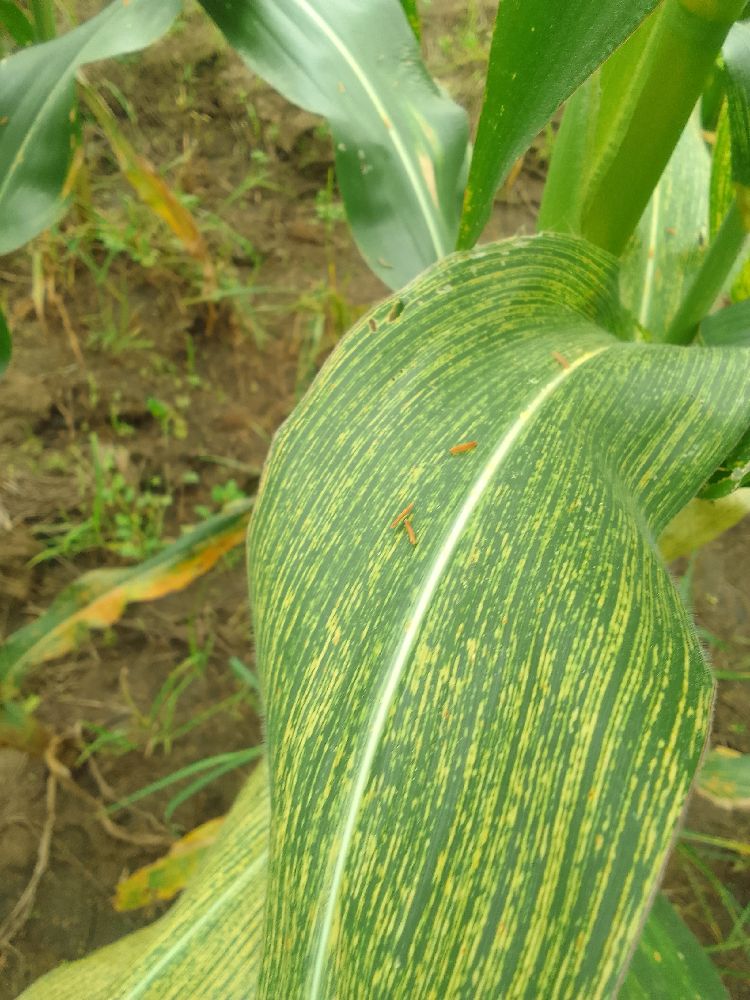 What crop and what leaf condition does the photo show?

maize, maize streak virus
